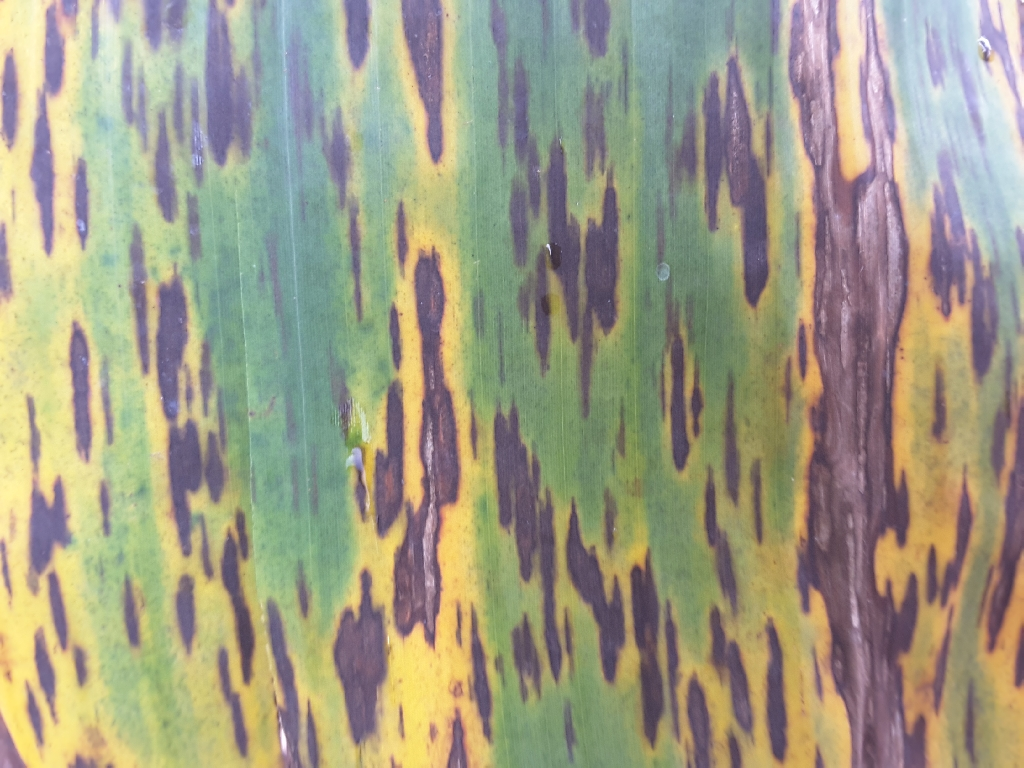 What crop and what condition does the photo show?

banana, black sigatoka
